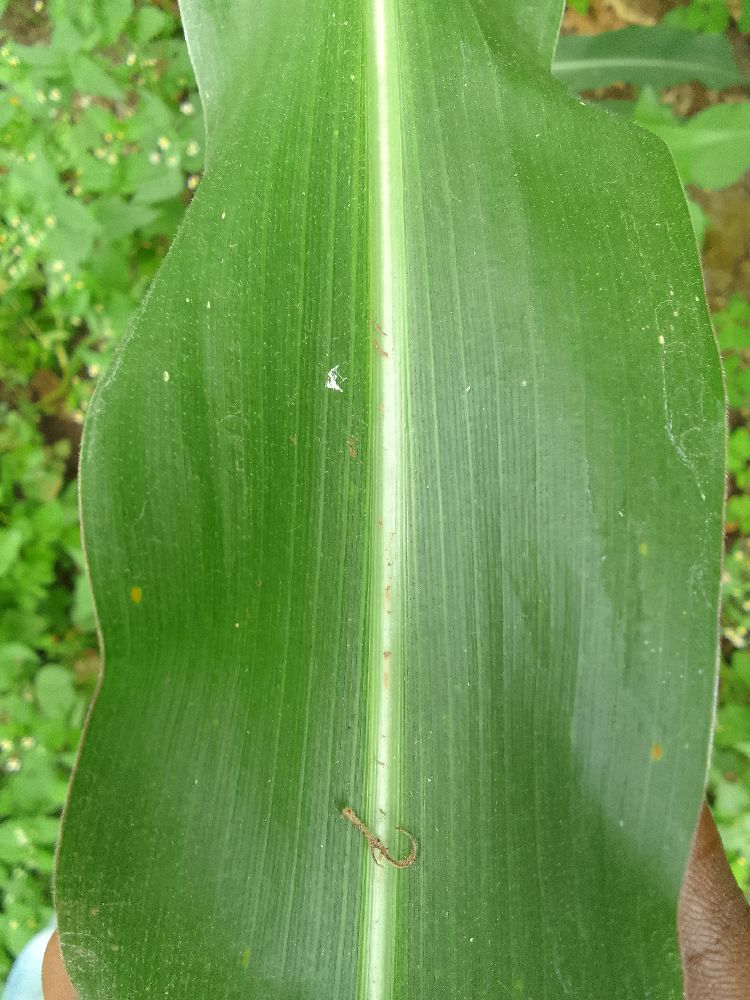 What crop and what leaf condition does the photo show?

maize, healthy
